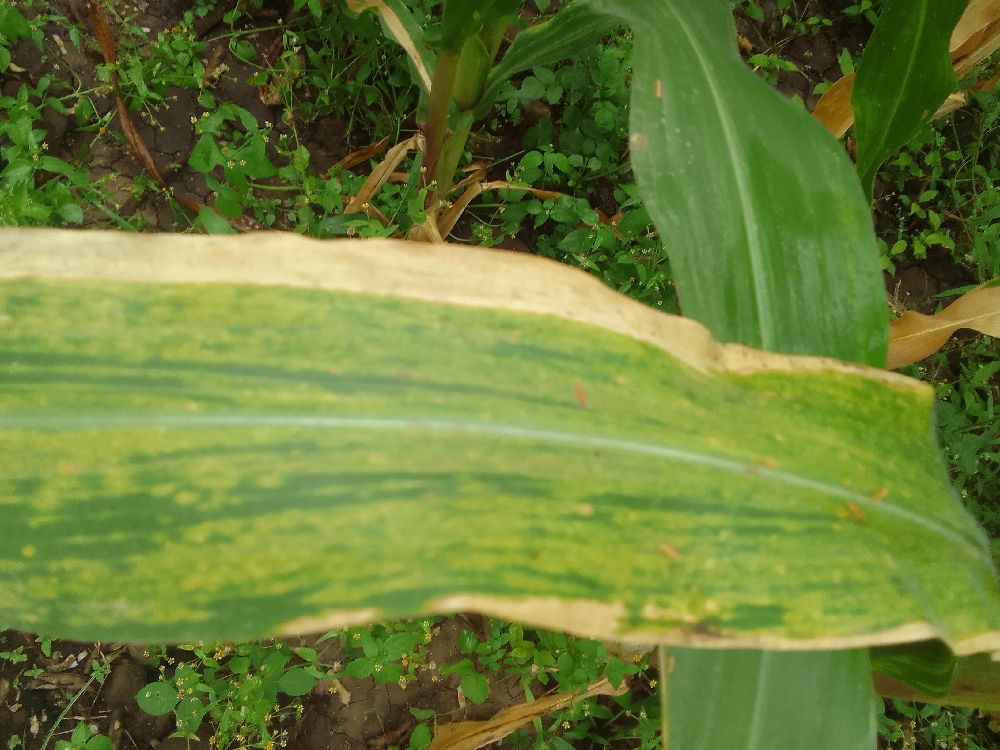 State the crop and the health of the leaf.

maize, maize lethal necrosis
